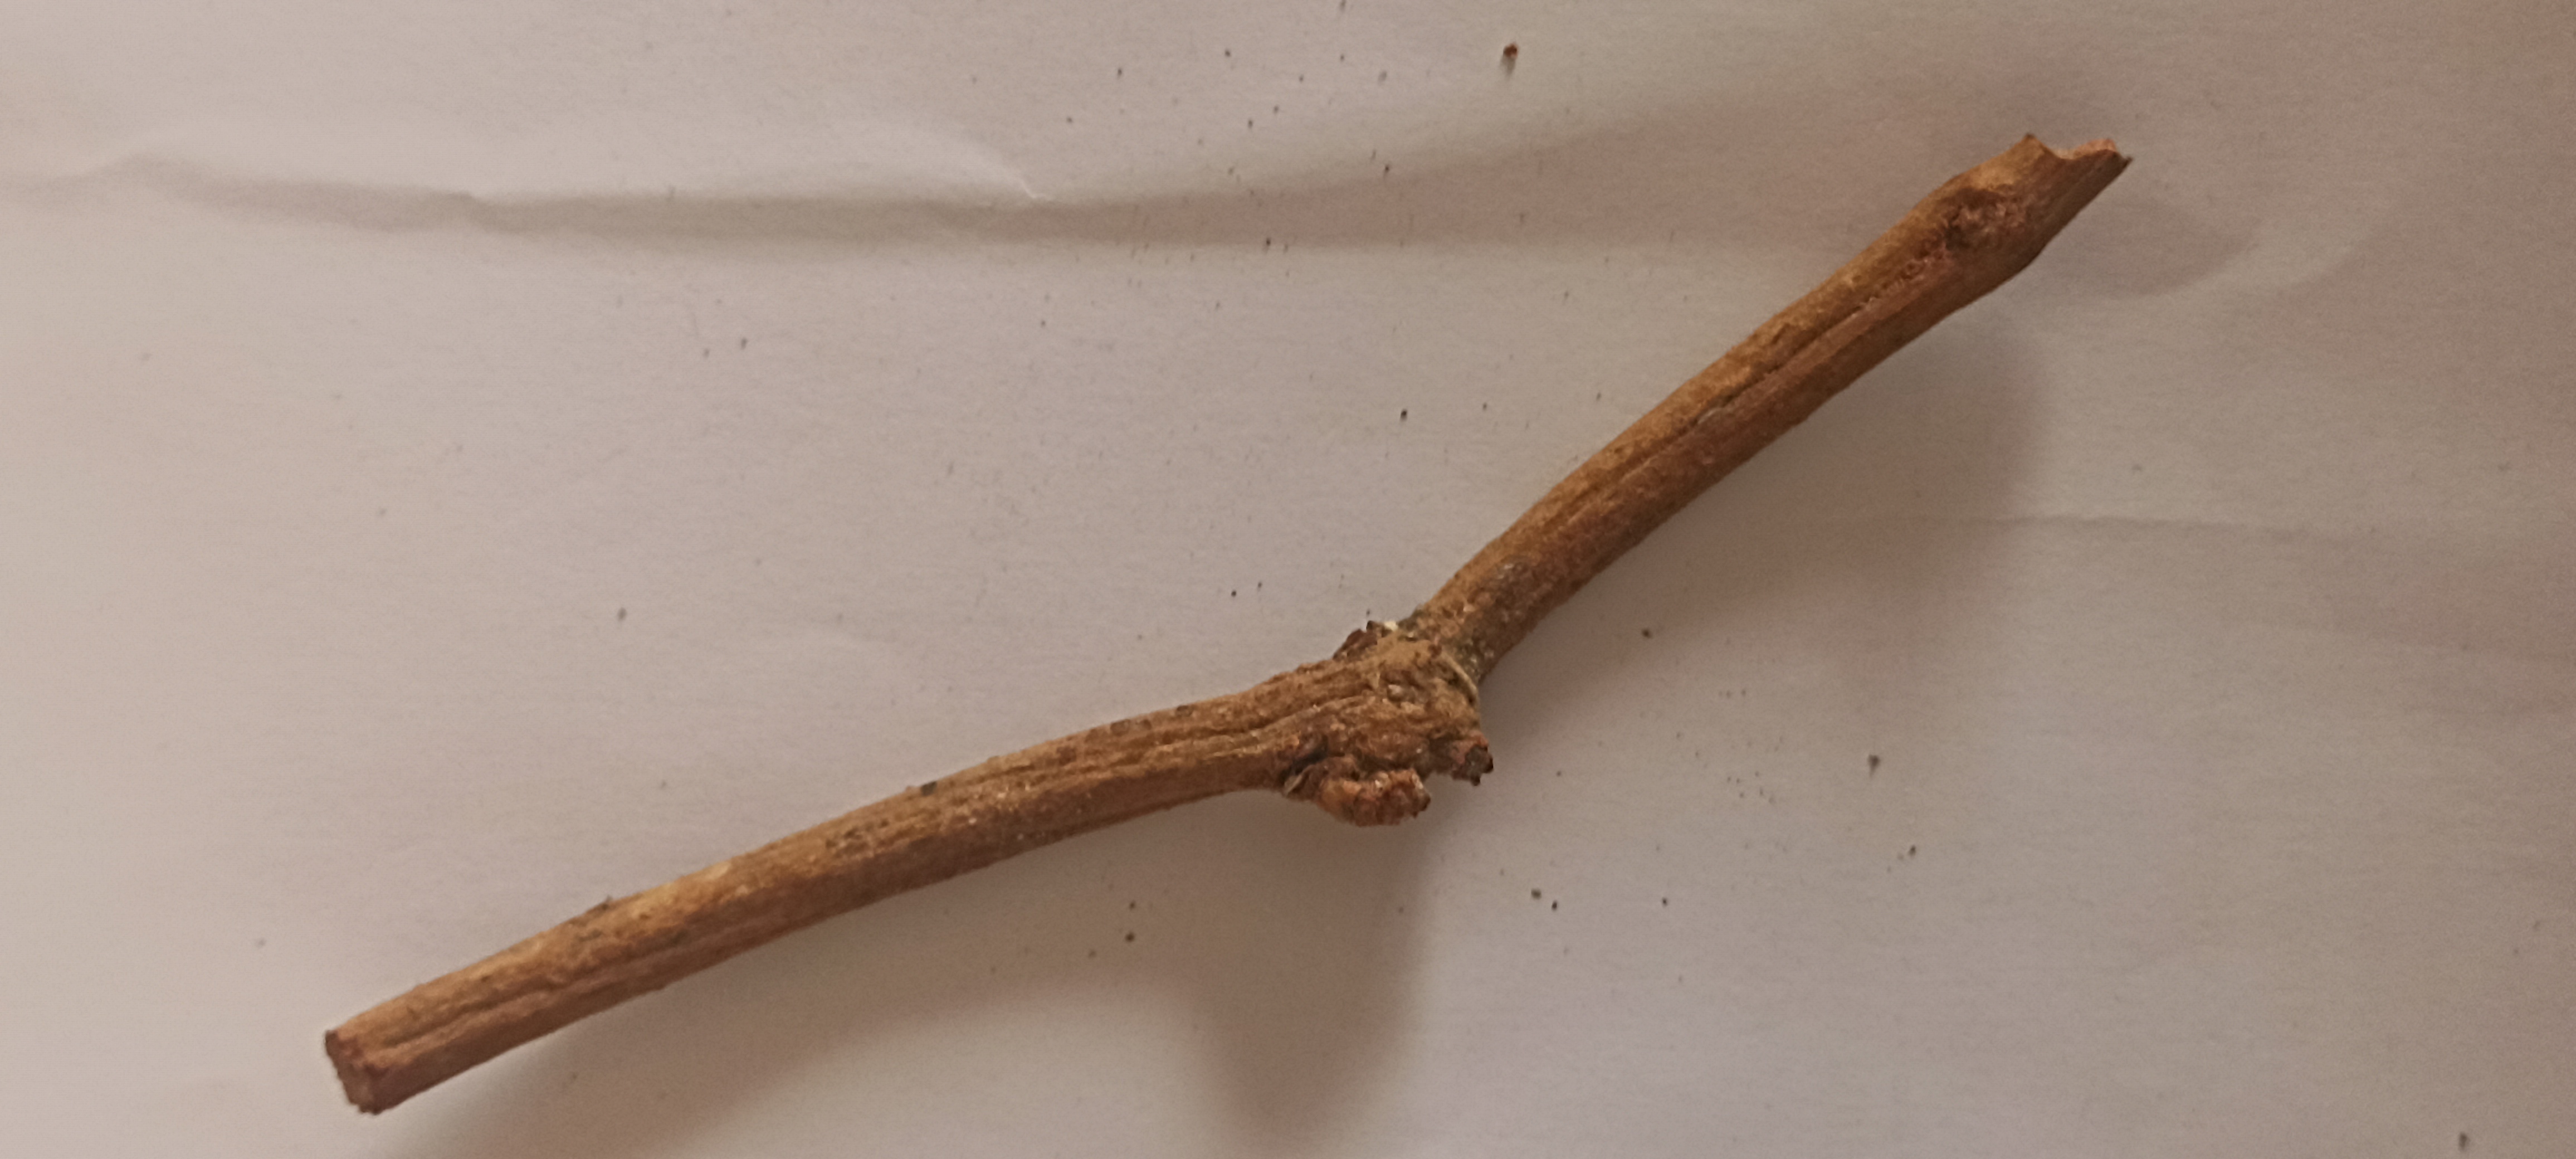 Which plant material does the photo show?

manjistha
